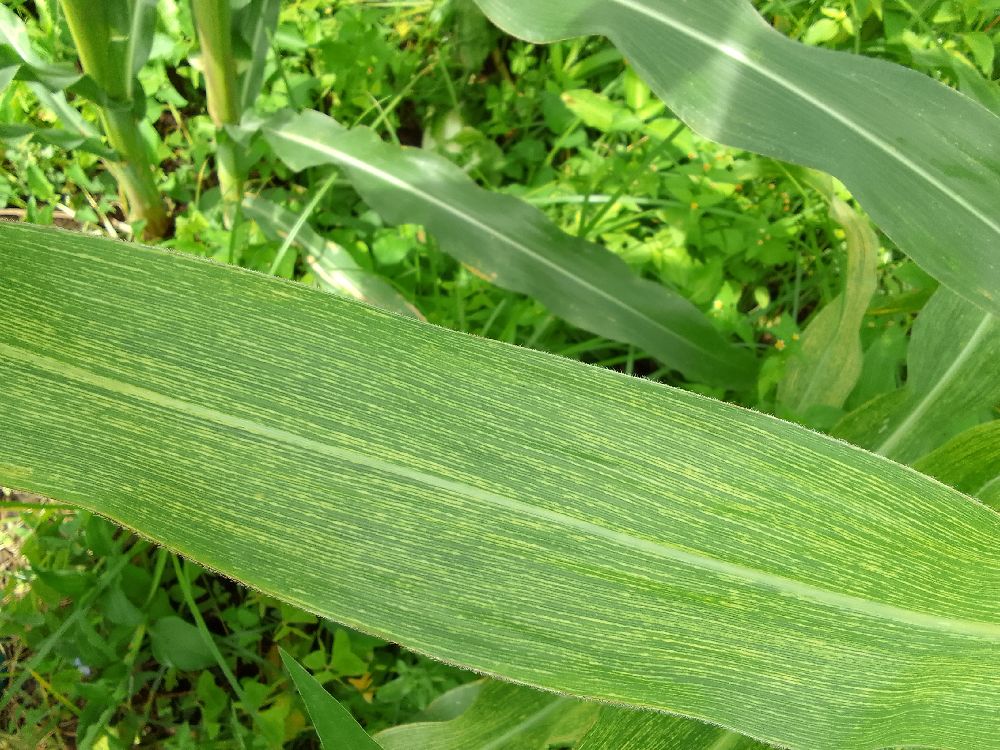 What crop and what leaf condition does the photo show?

maize, maize streak virus
